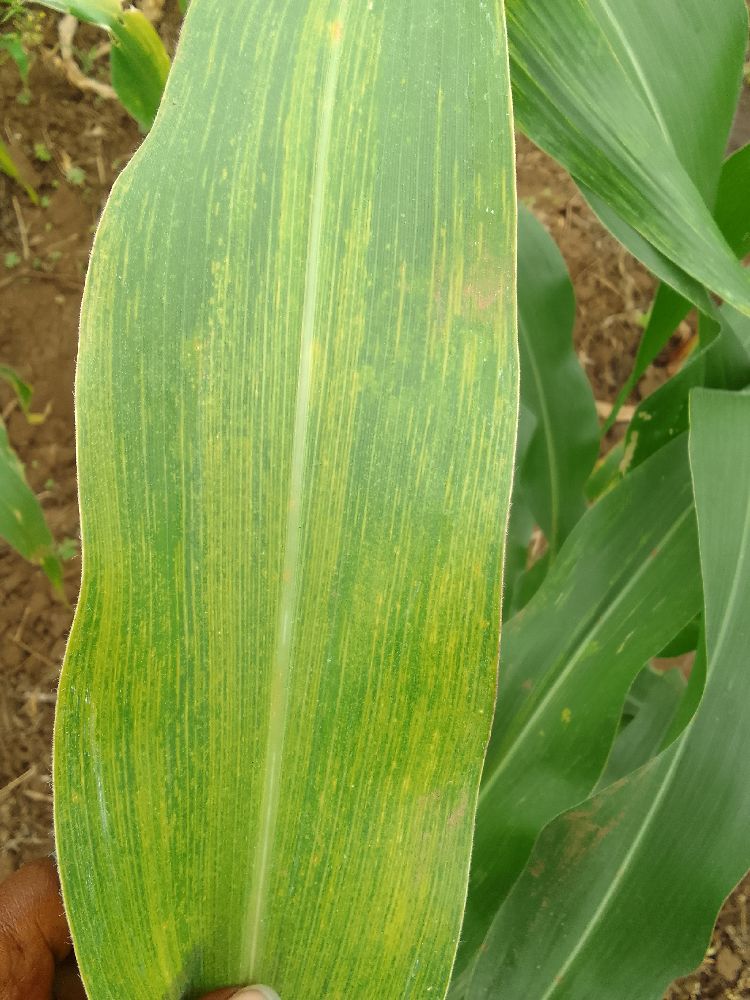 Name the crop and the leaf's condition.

maize, maize lethal necrosis
